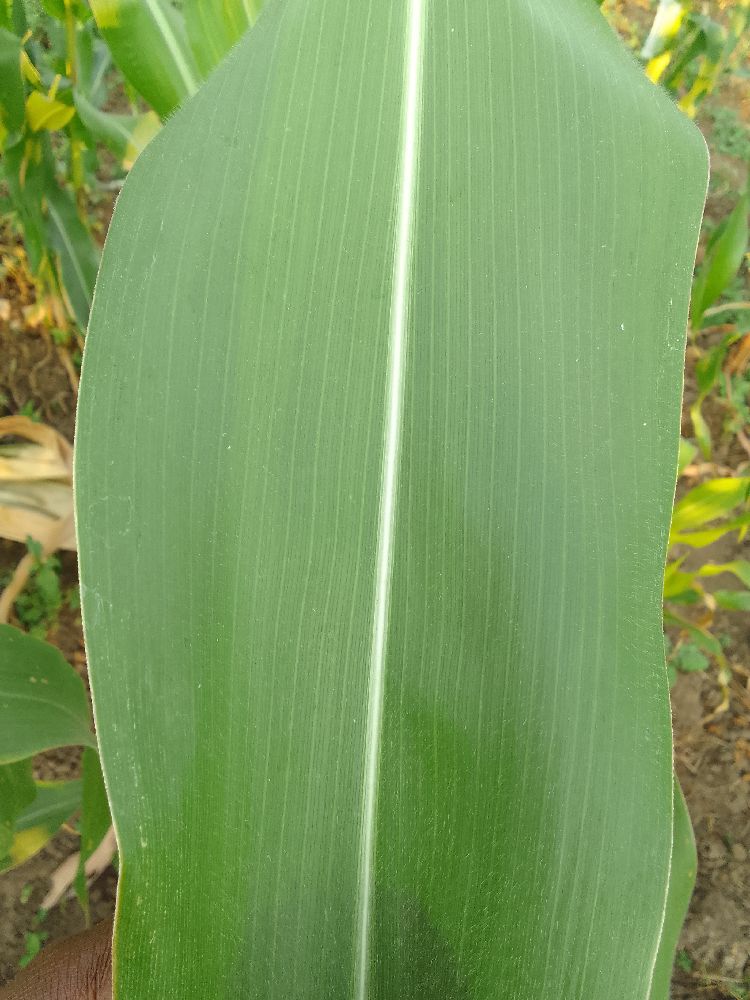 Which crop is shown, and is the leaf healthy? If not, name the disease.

maize, healthy
